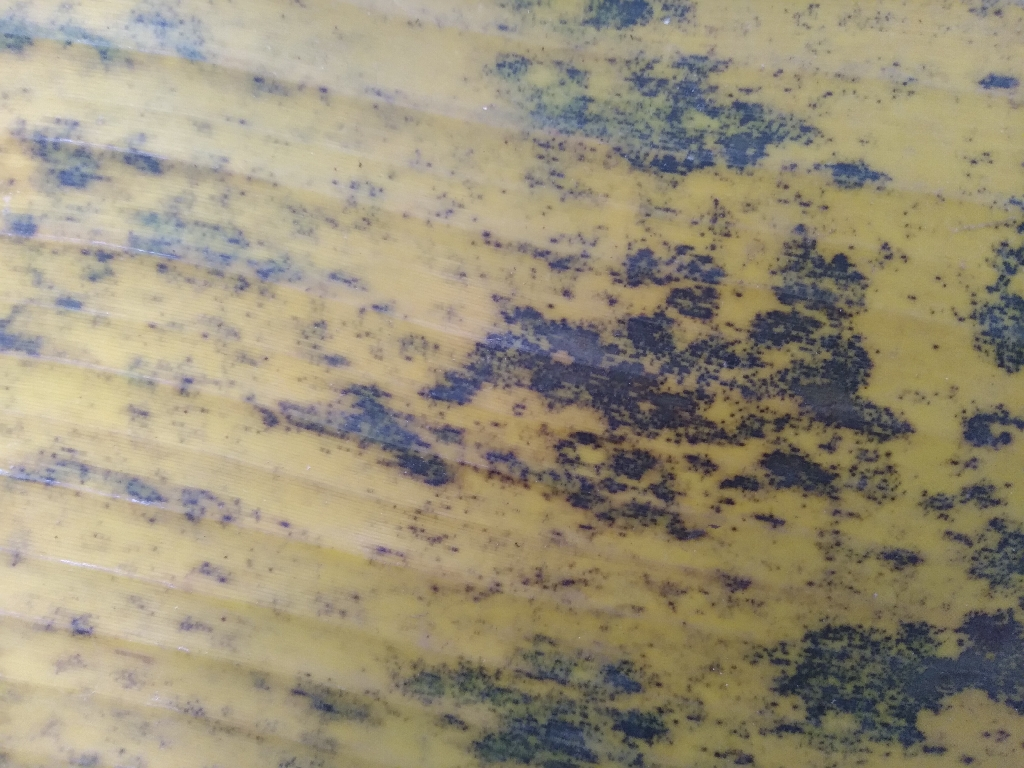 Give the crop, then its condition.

banana, black sigatoka
